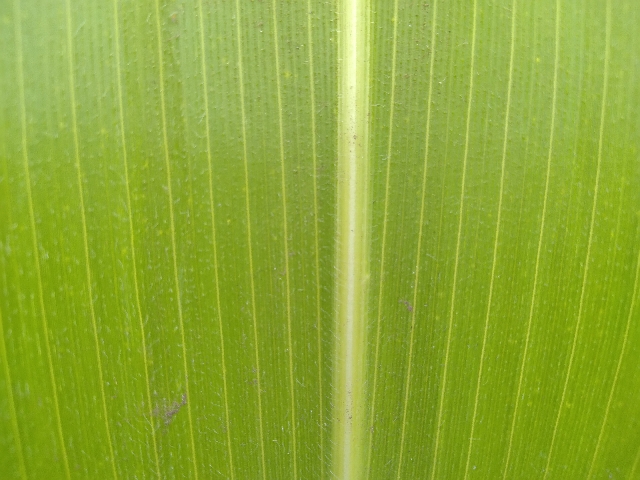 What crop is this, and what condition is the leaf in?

maize, healthy
